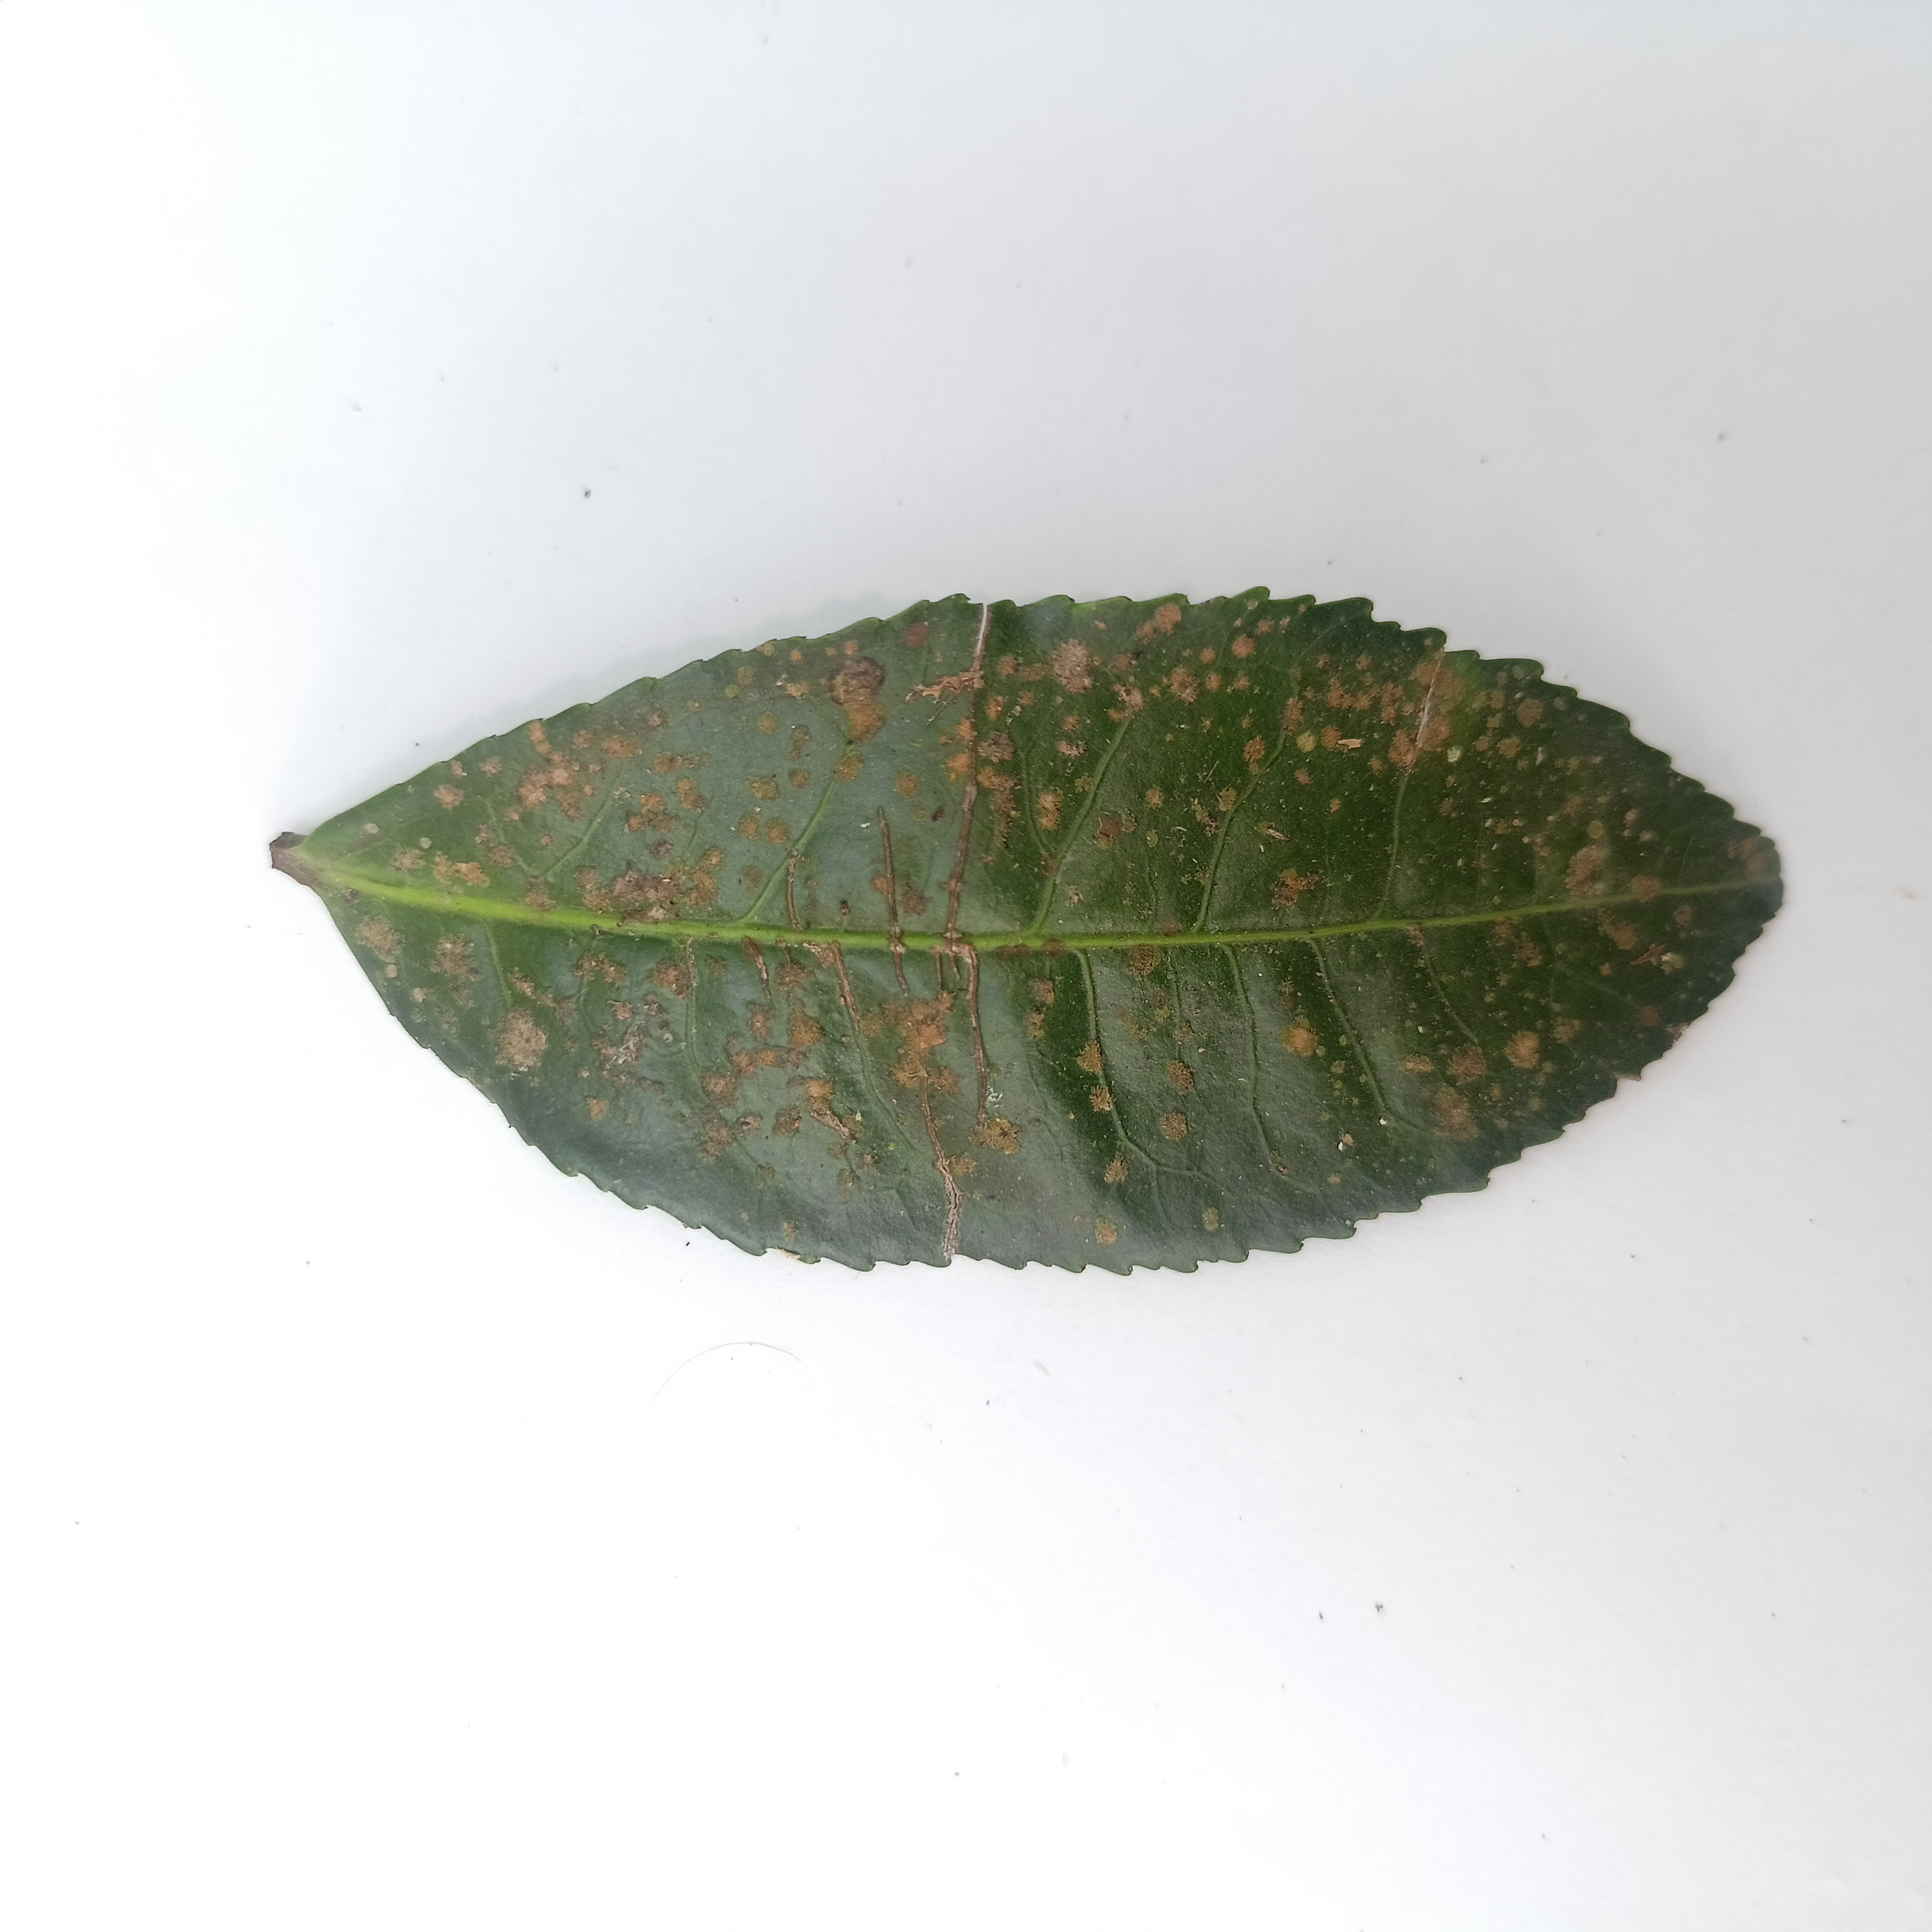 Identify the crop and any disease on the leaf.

tea, algal leaf
